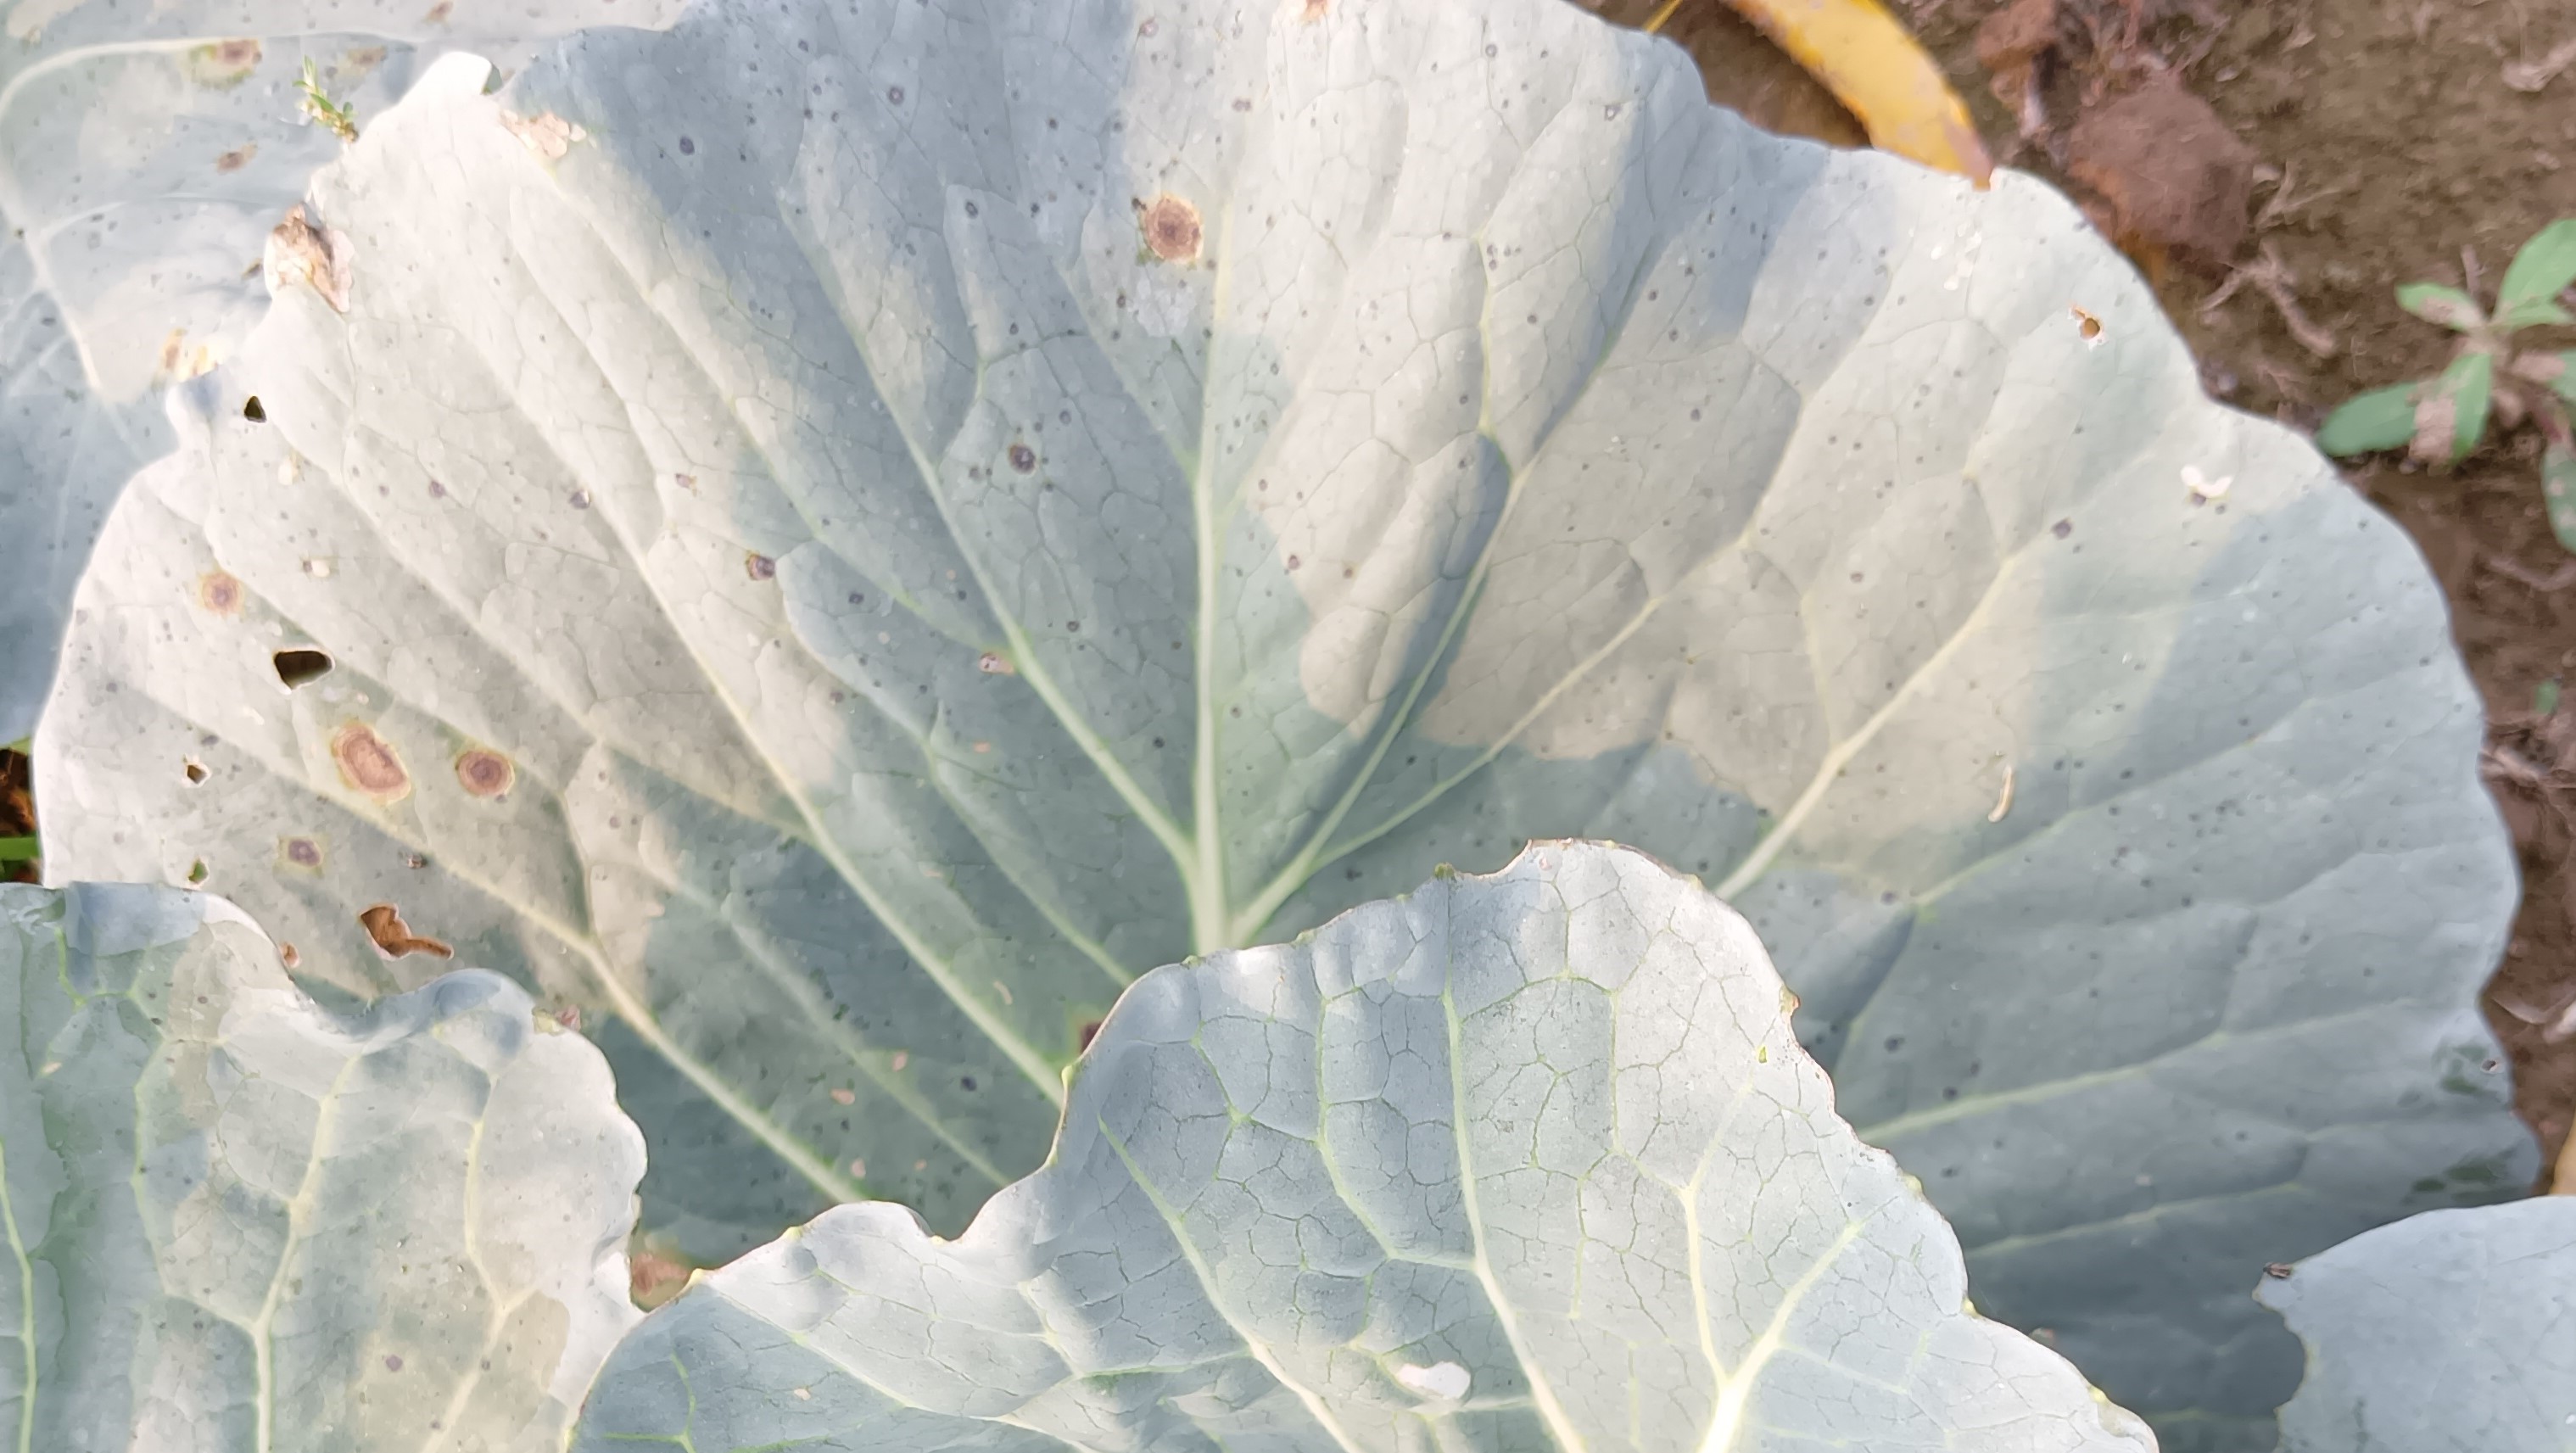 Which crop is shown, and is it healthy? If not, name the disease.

cabbage, alternaria
